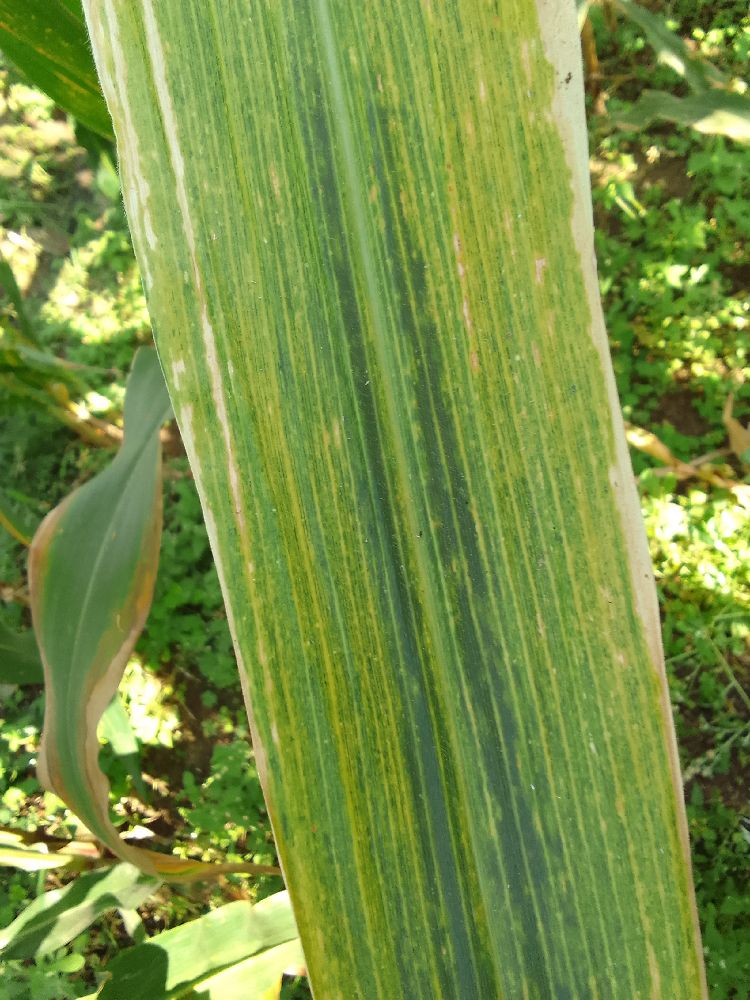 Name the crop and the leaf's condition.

maize, maize lethal necrosis
